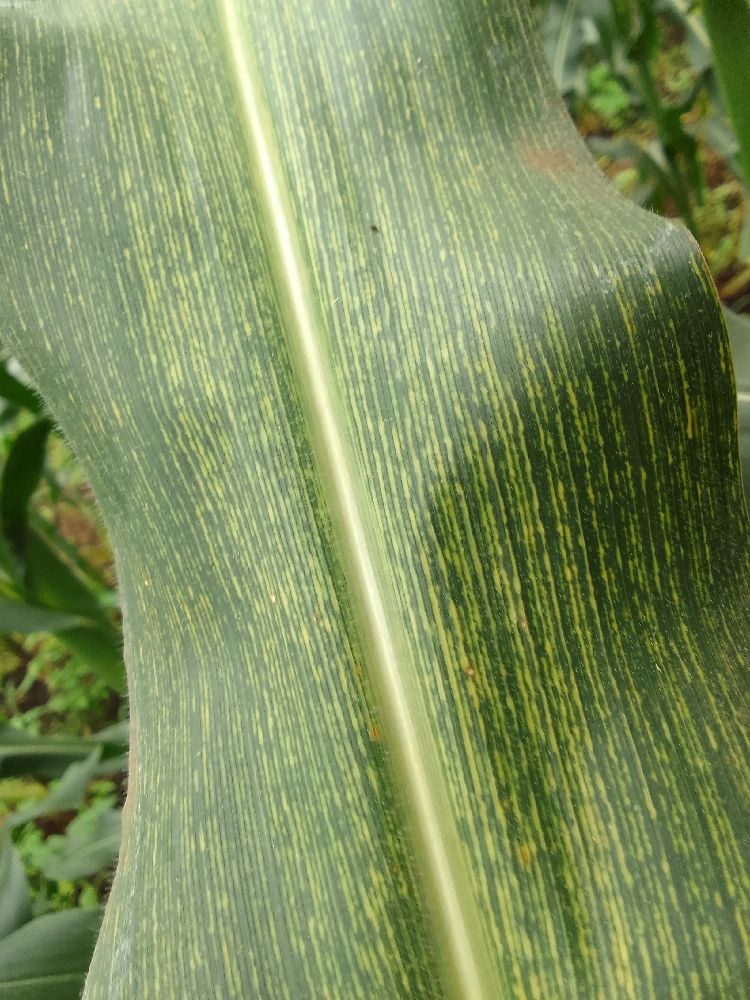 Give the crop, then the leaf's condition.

maize, maize streak virus
